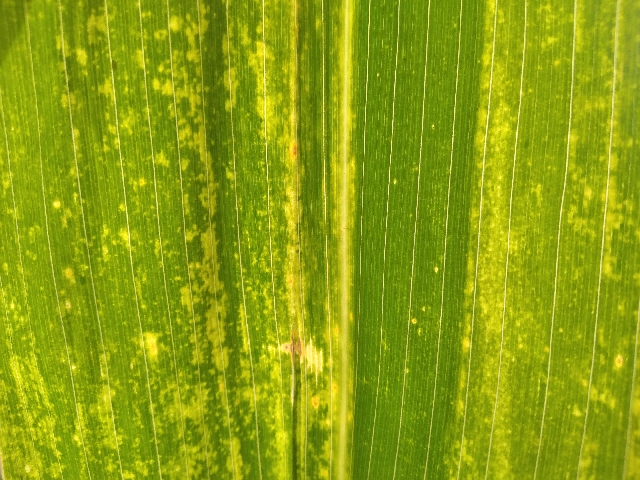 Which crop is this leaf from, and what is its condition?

maize, maize lethal necrosis
